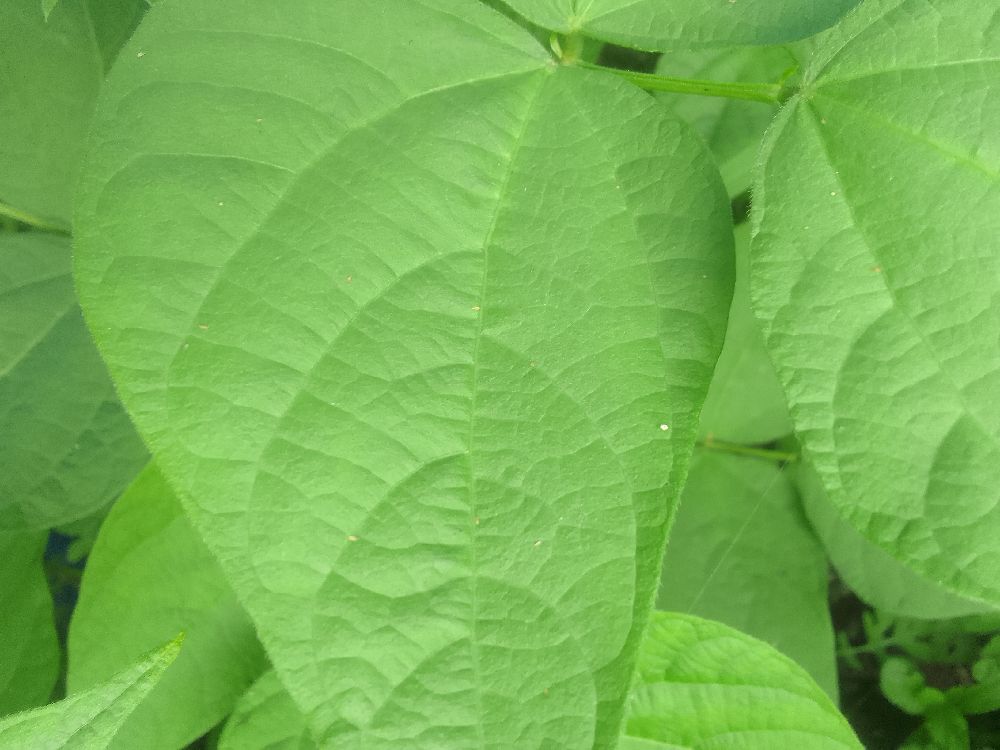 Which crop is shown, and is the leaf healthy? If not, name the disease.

common bean, healthy
